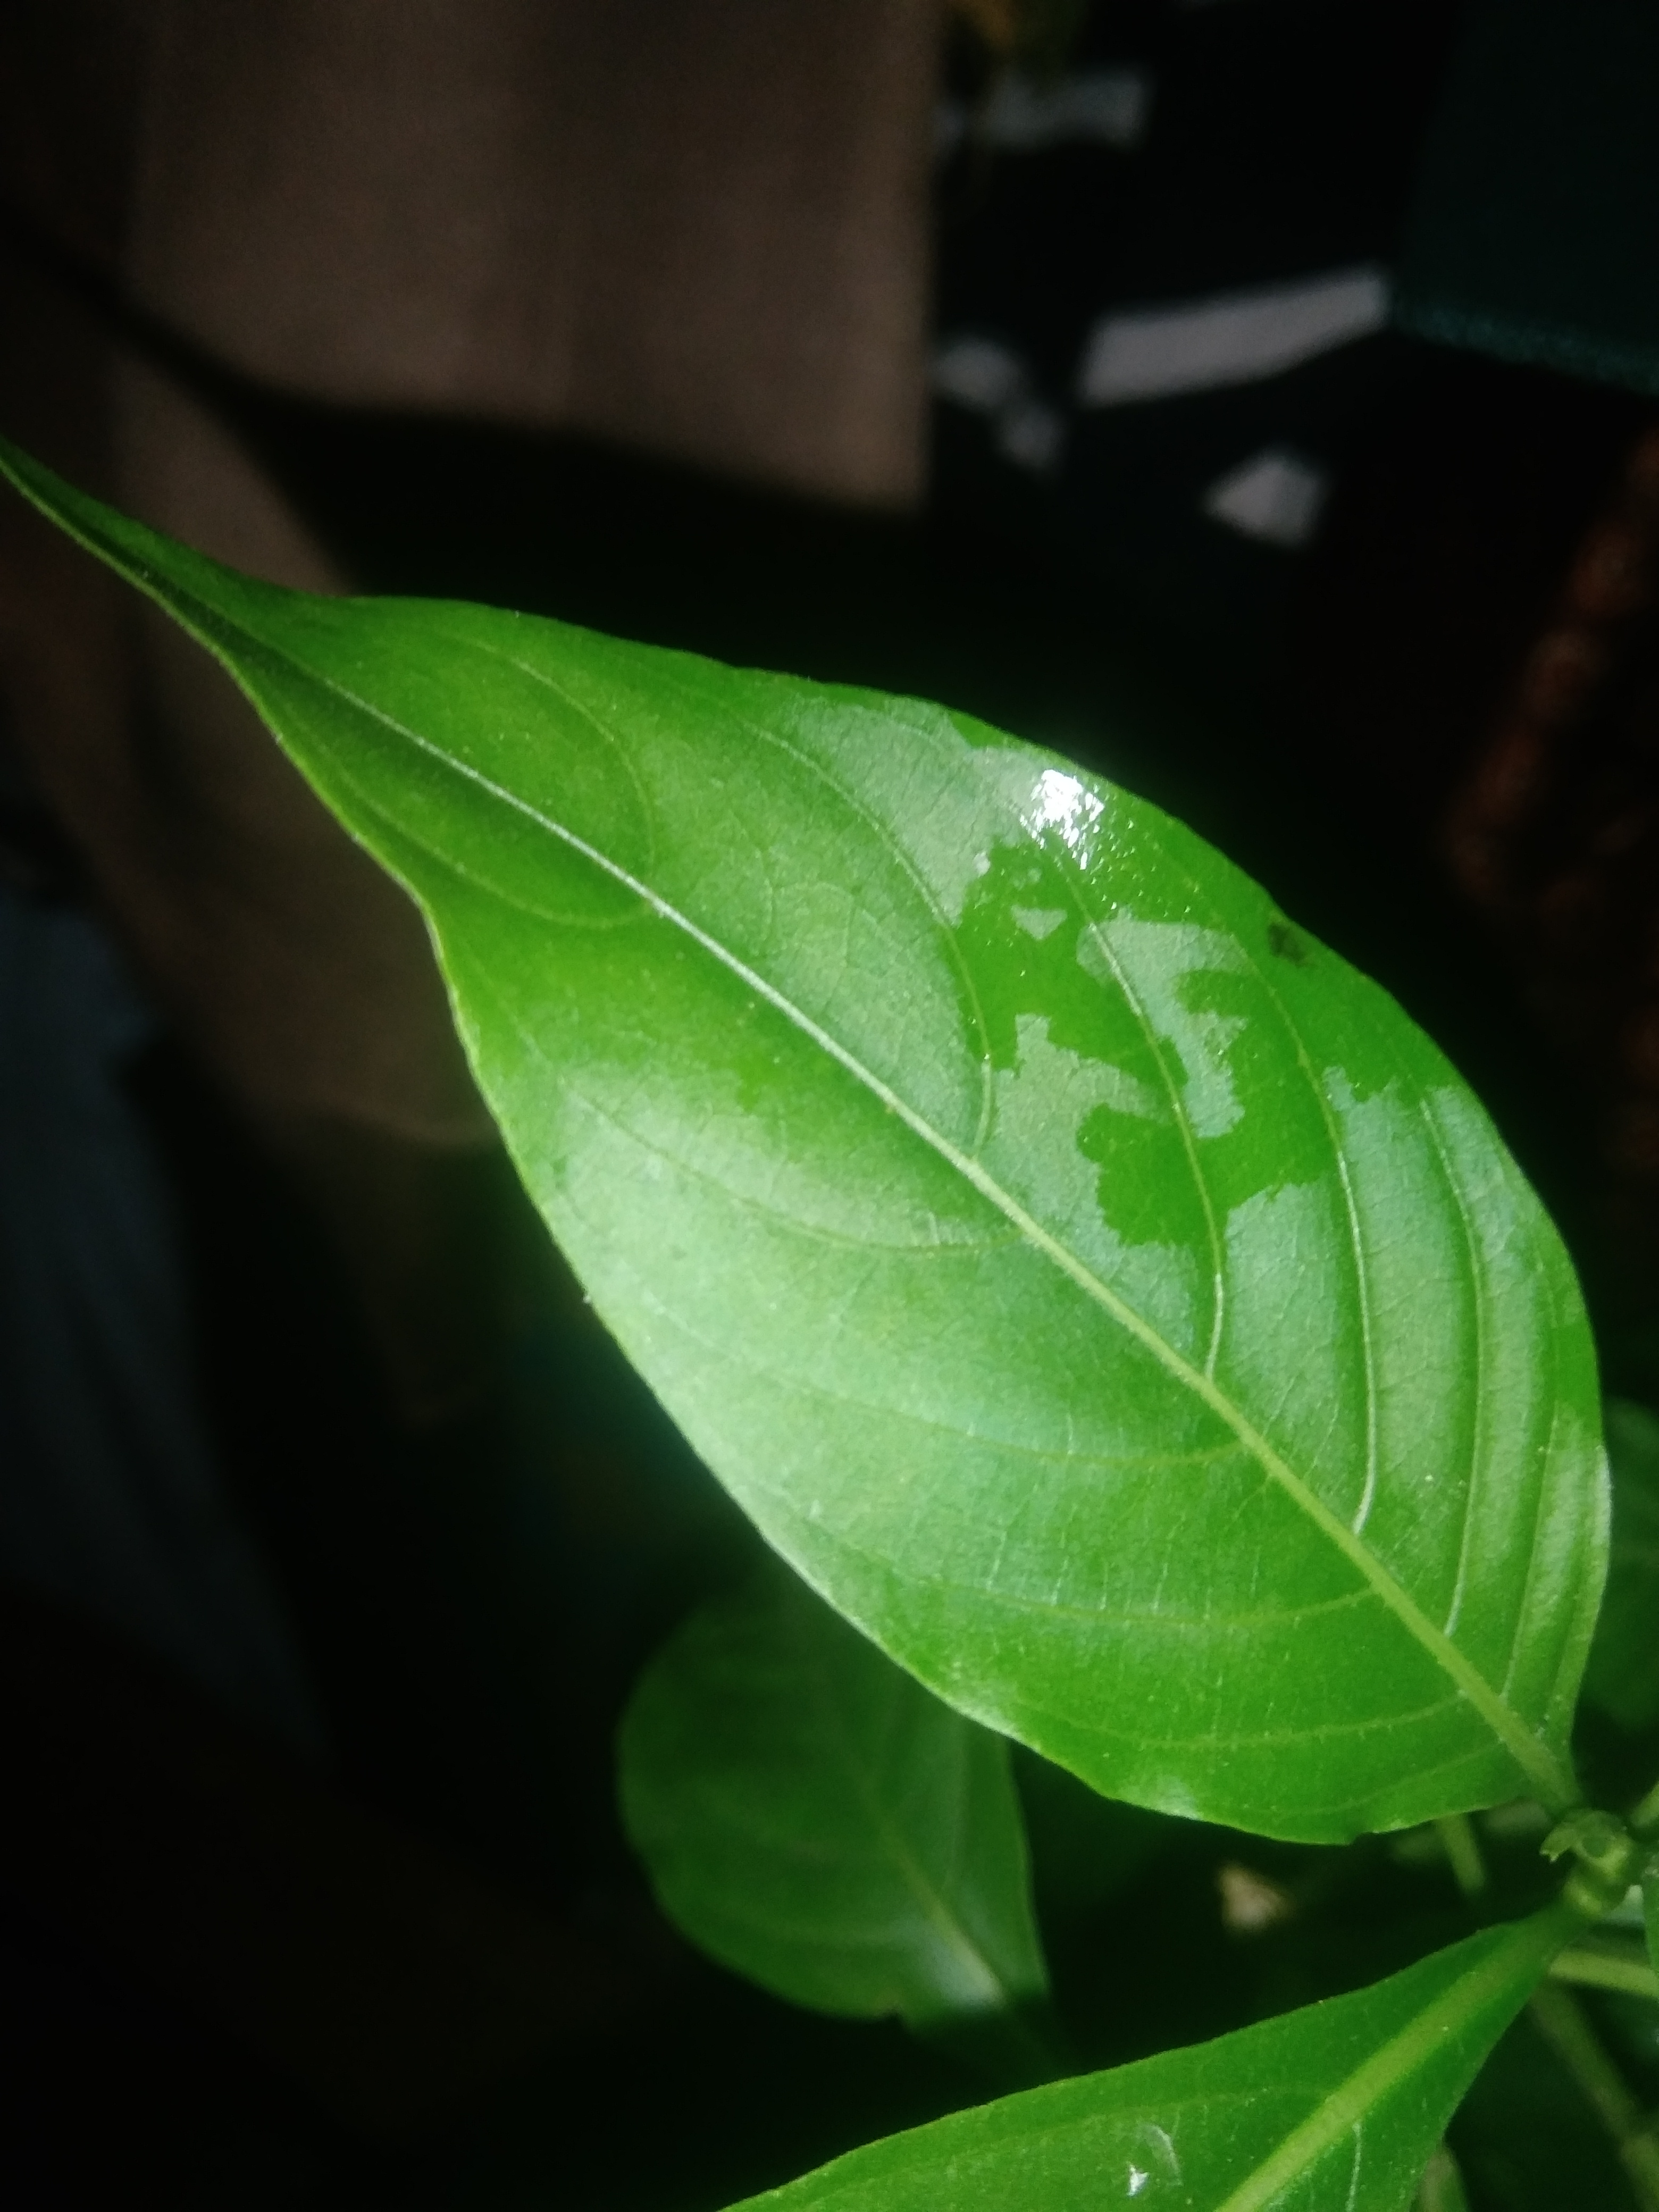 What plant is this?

vasaka
